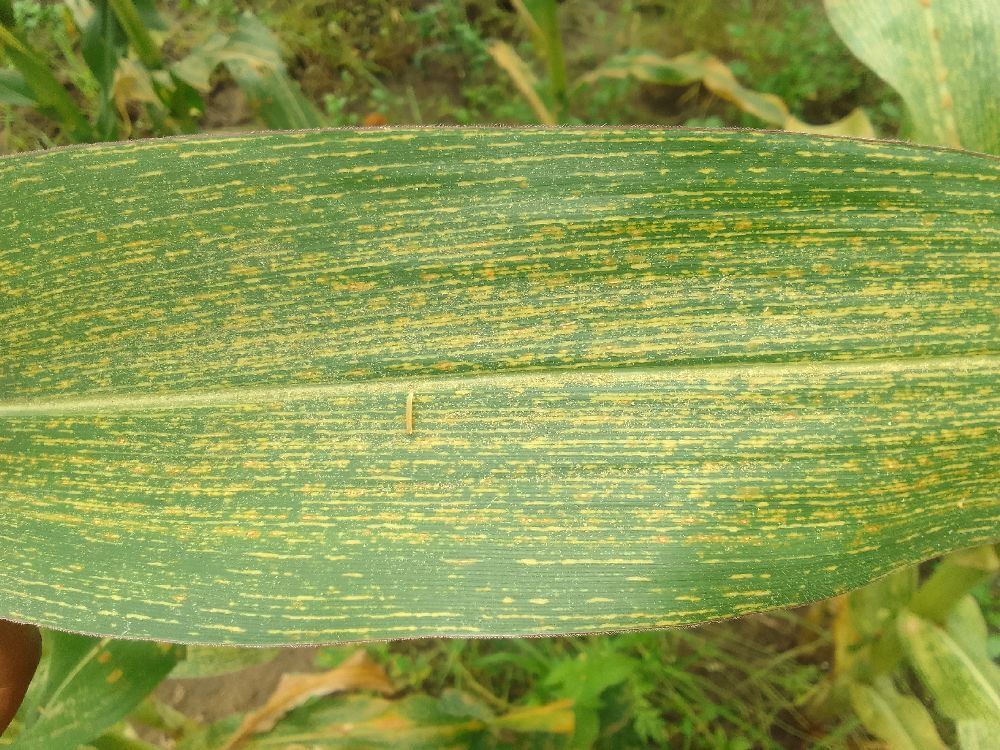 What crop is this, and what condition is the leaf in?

maize, maize streak virus
